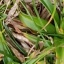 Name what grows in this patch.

grass
